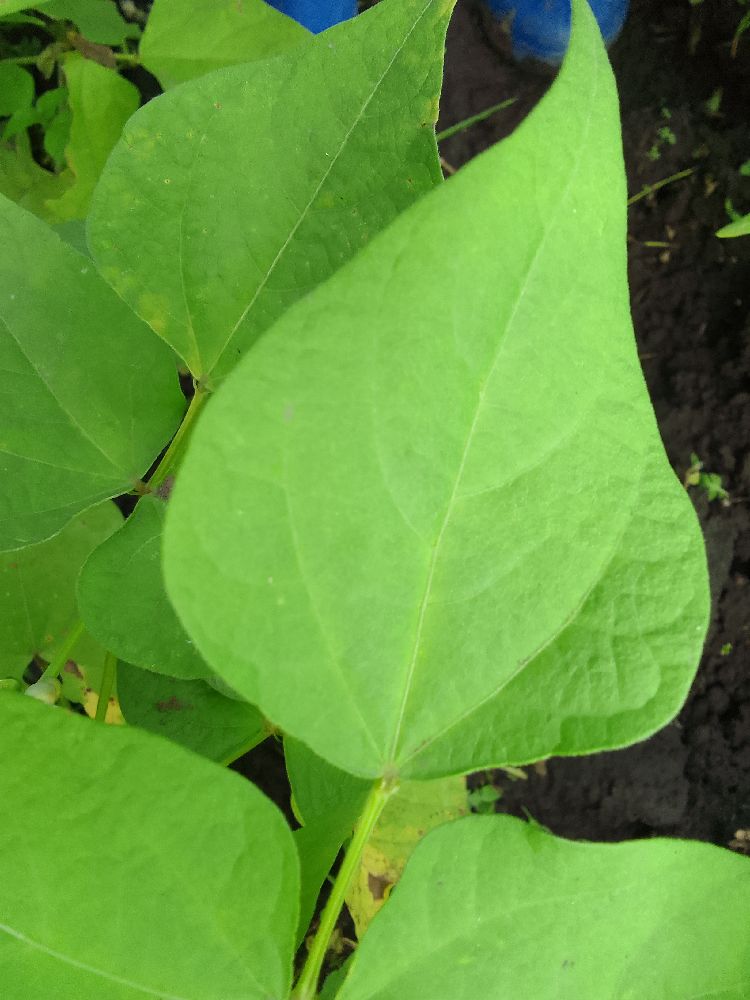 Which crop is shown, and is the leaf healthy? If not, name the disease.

common bean, healthy
